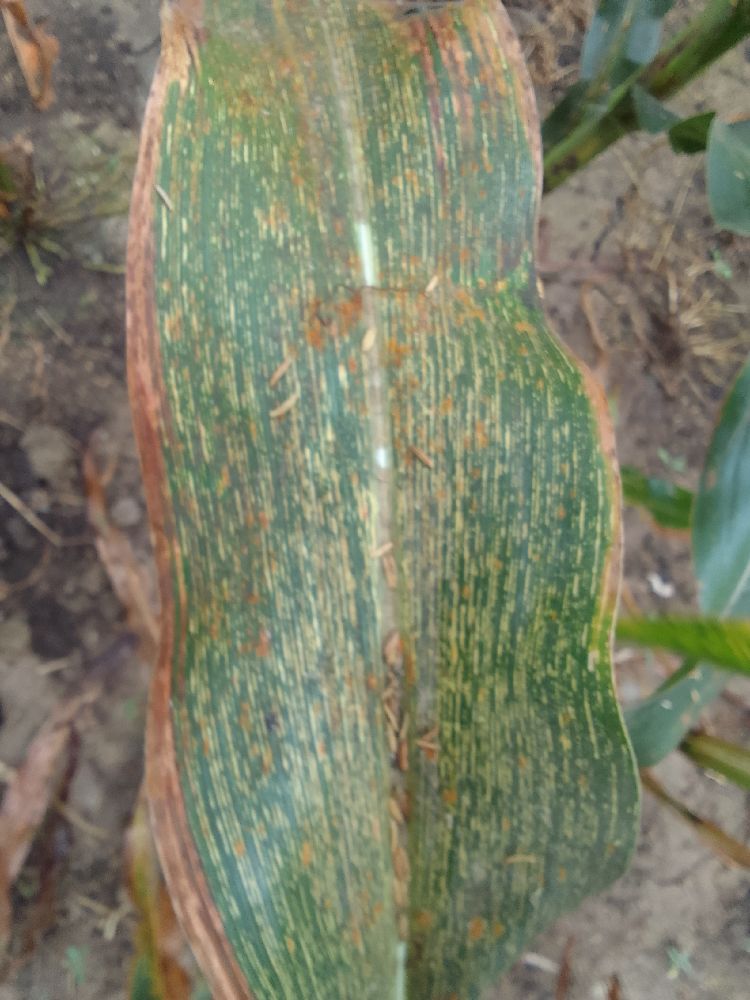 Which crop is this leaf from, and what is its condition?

maize, maize streak virus
